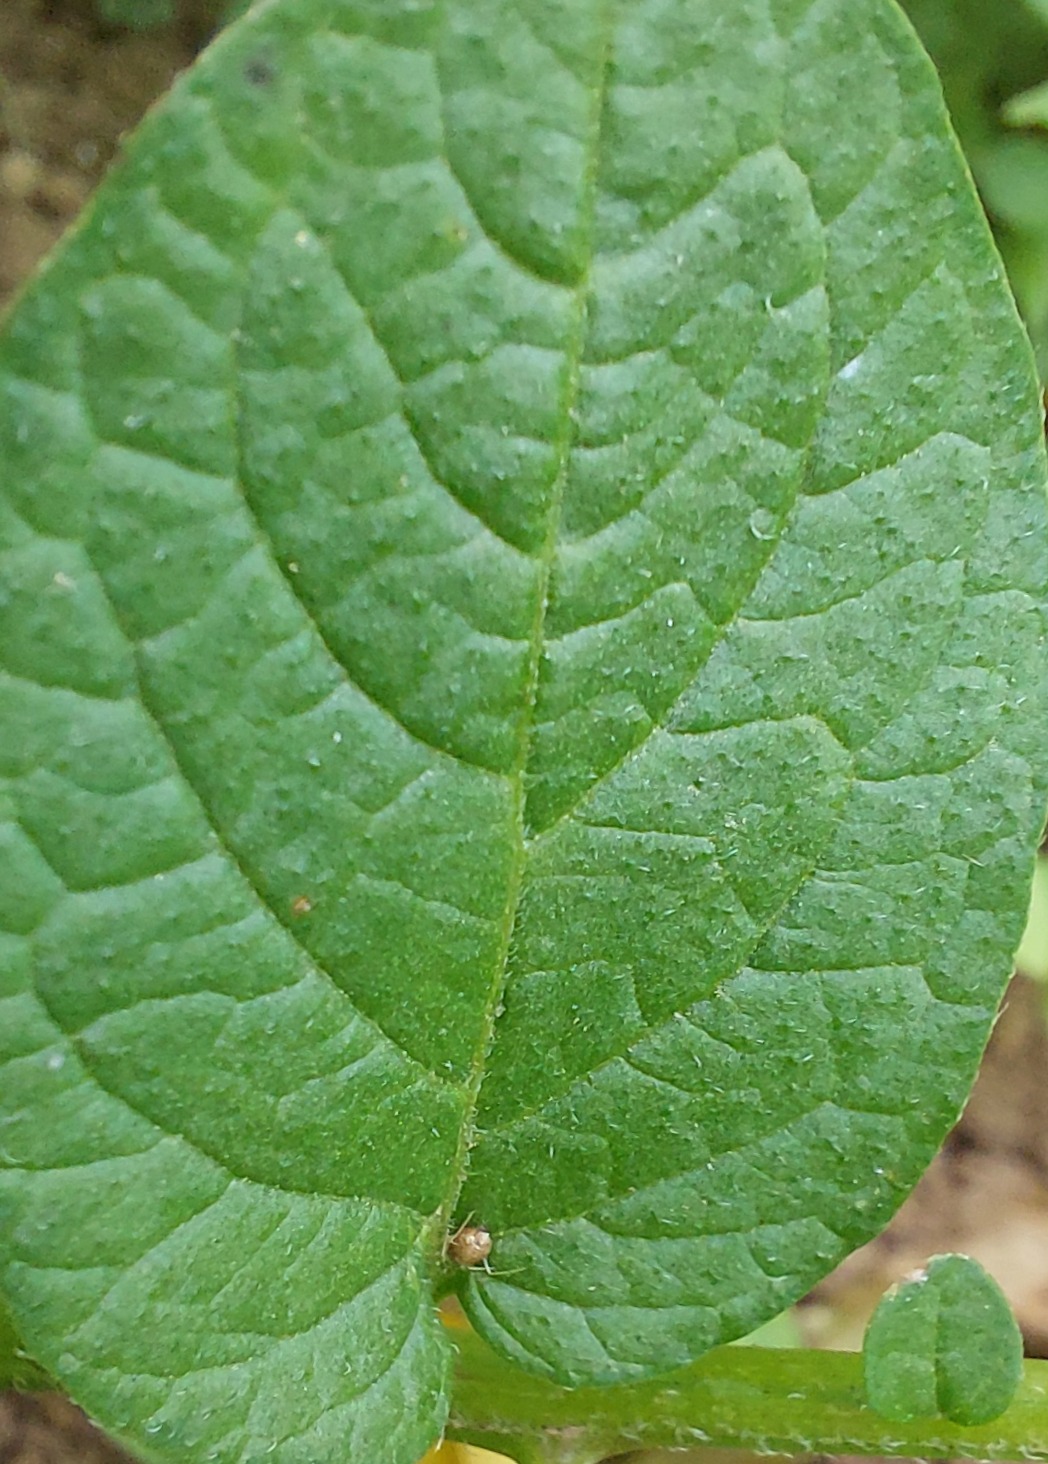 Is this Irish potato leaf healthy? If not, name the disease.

healthy
